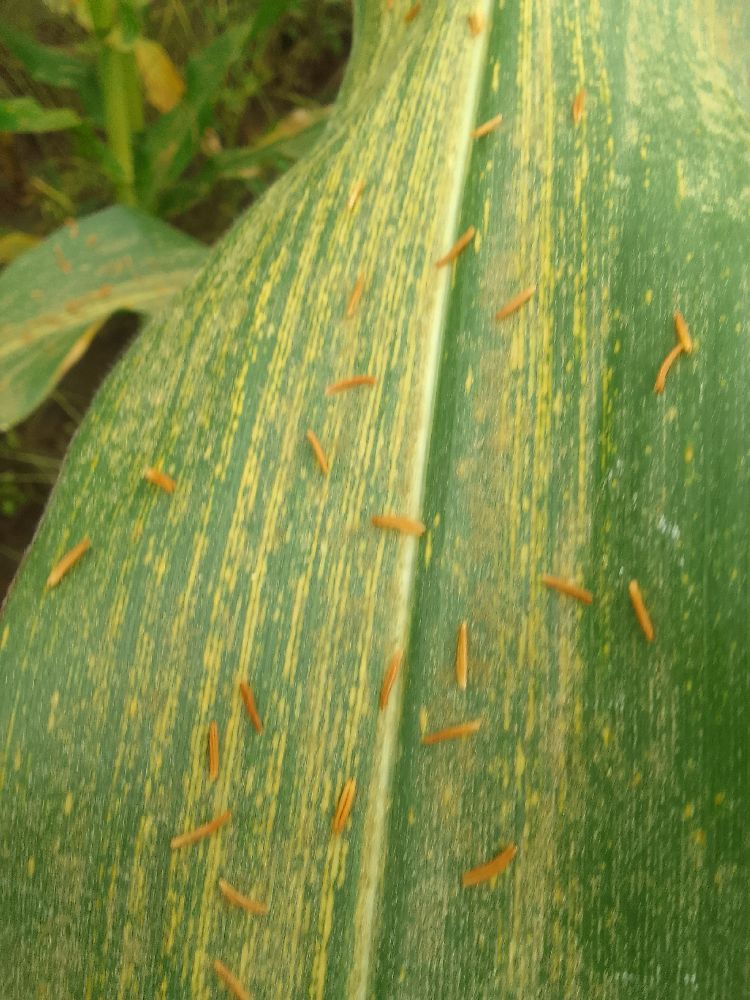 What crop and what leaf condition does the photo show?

maize, maize streak virus
